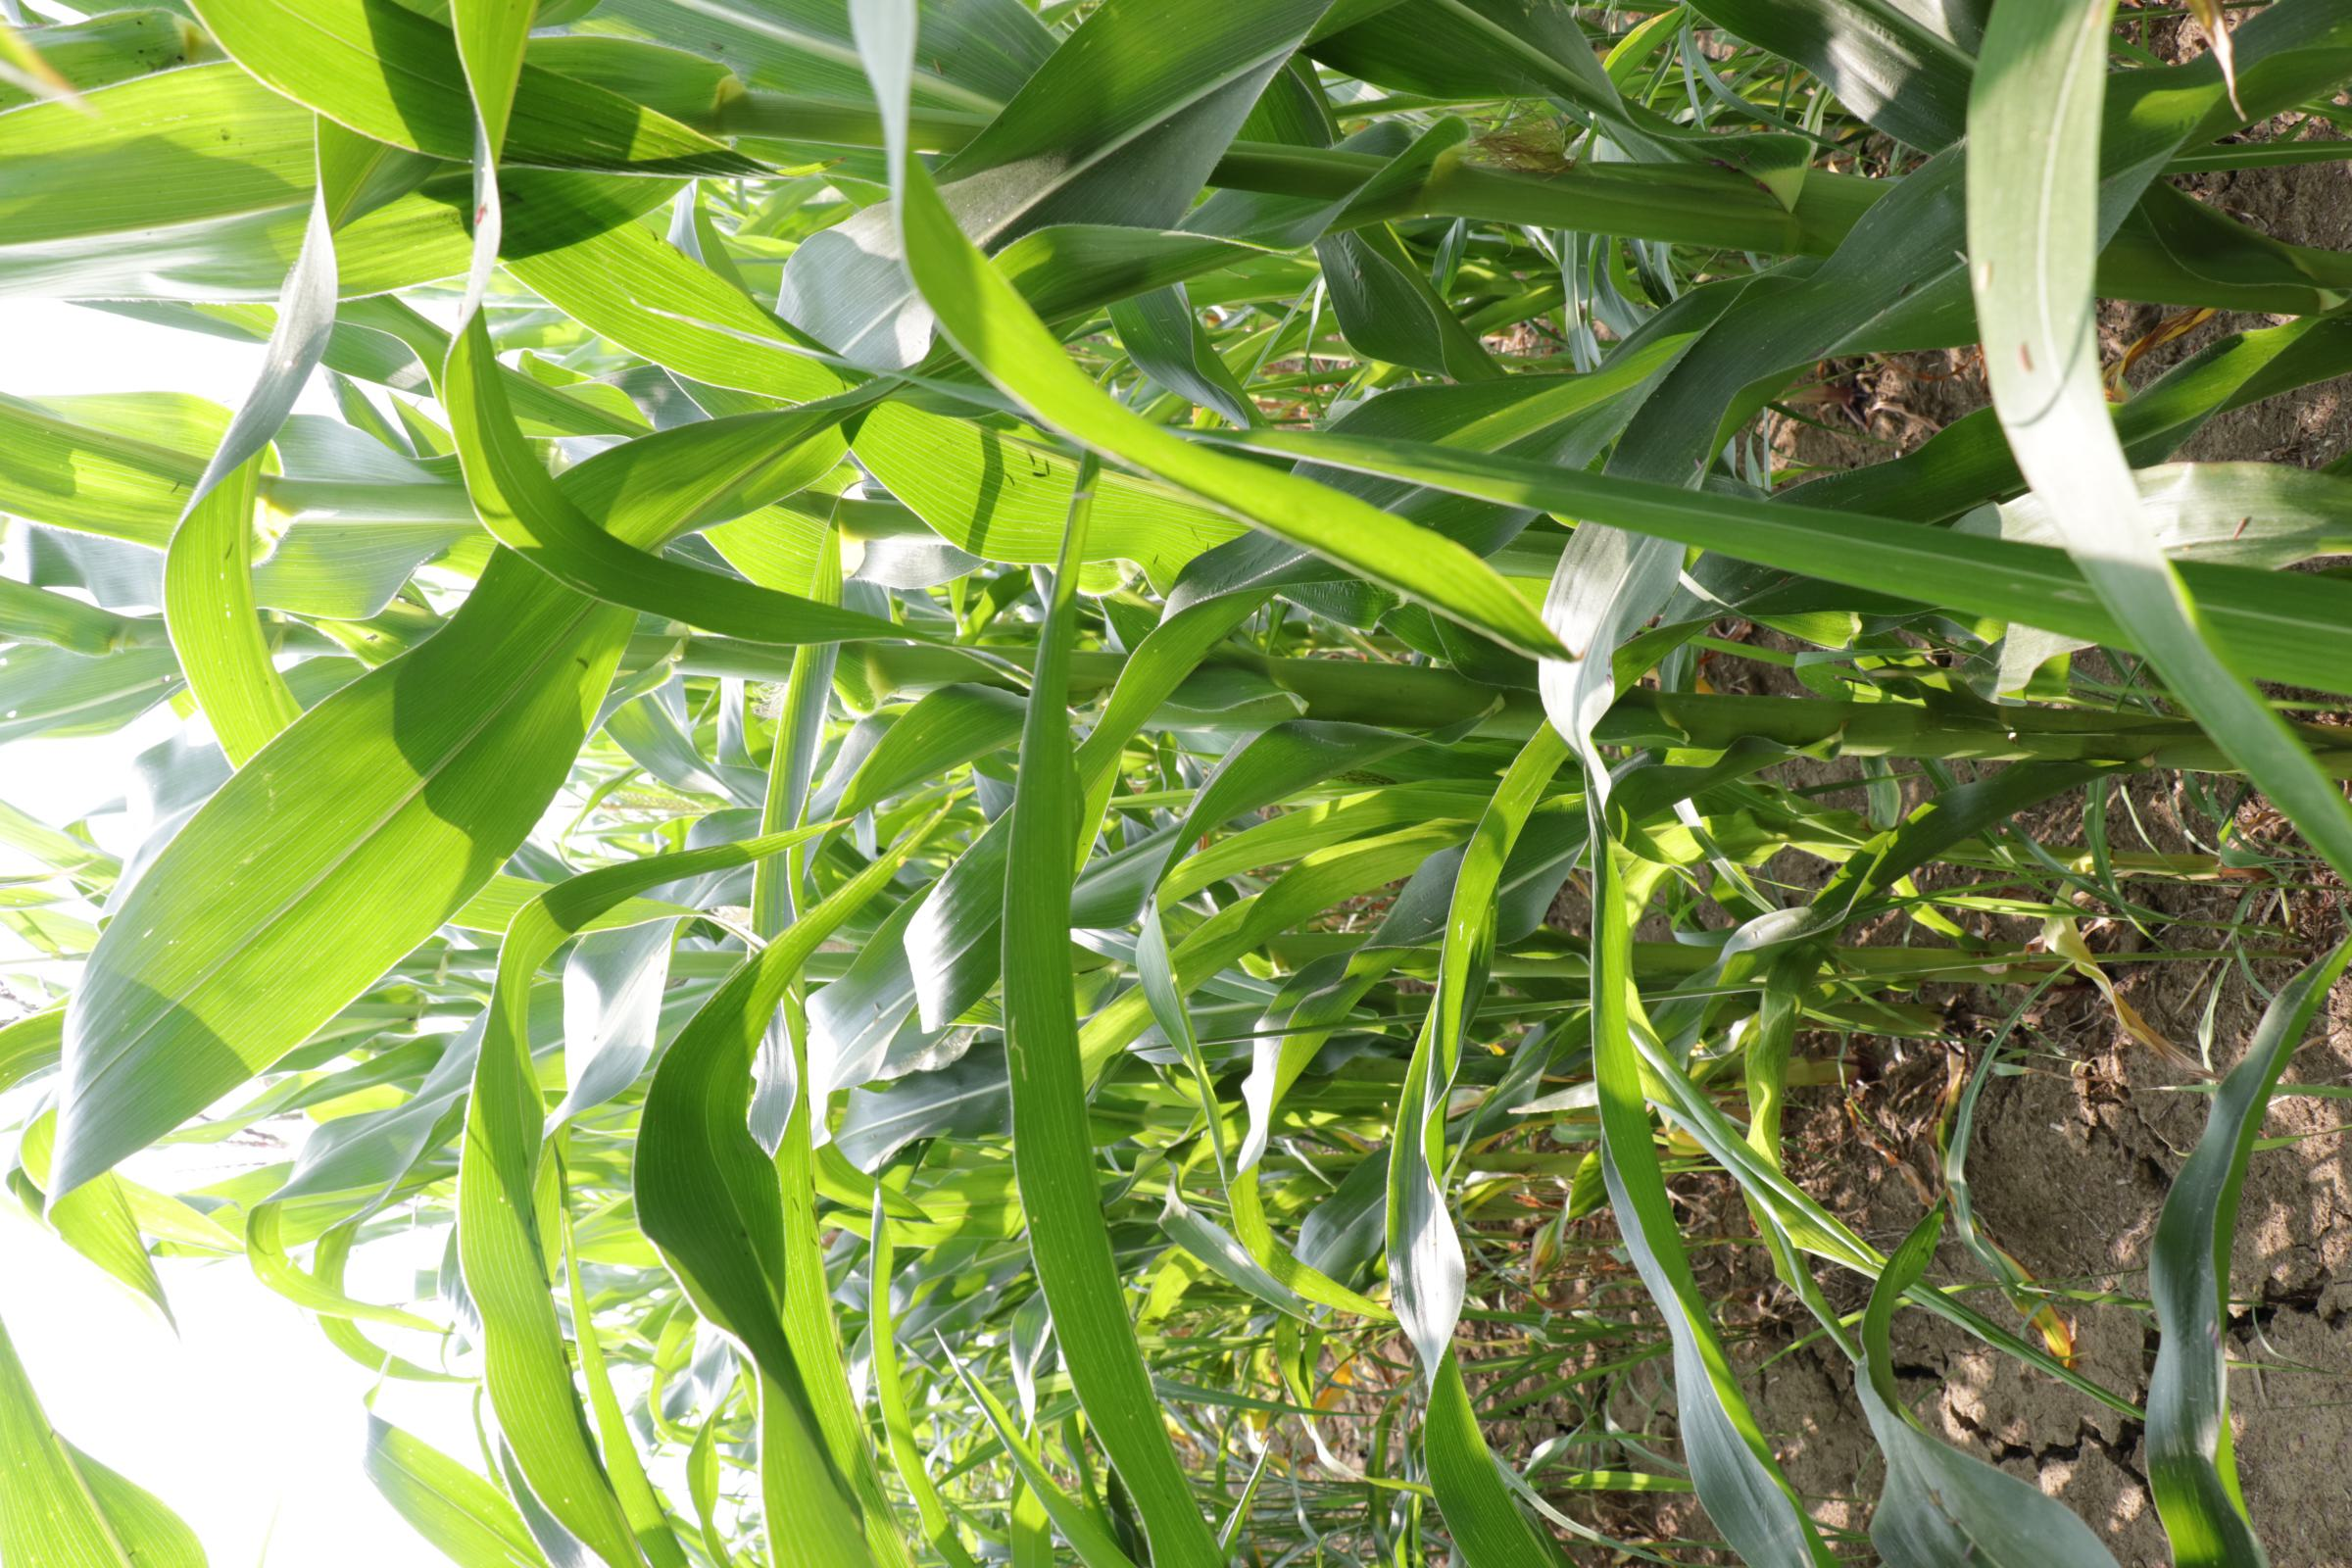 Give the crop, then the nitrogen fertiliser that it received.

maize, full nitrogen fertilisation
